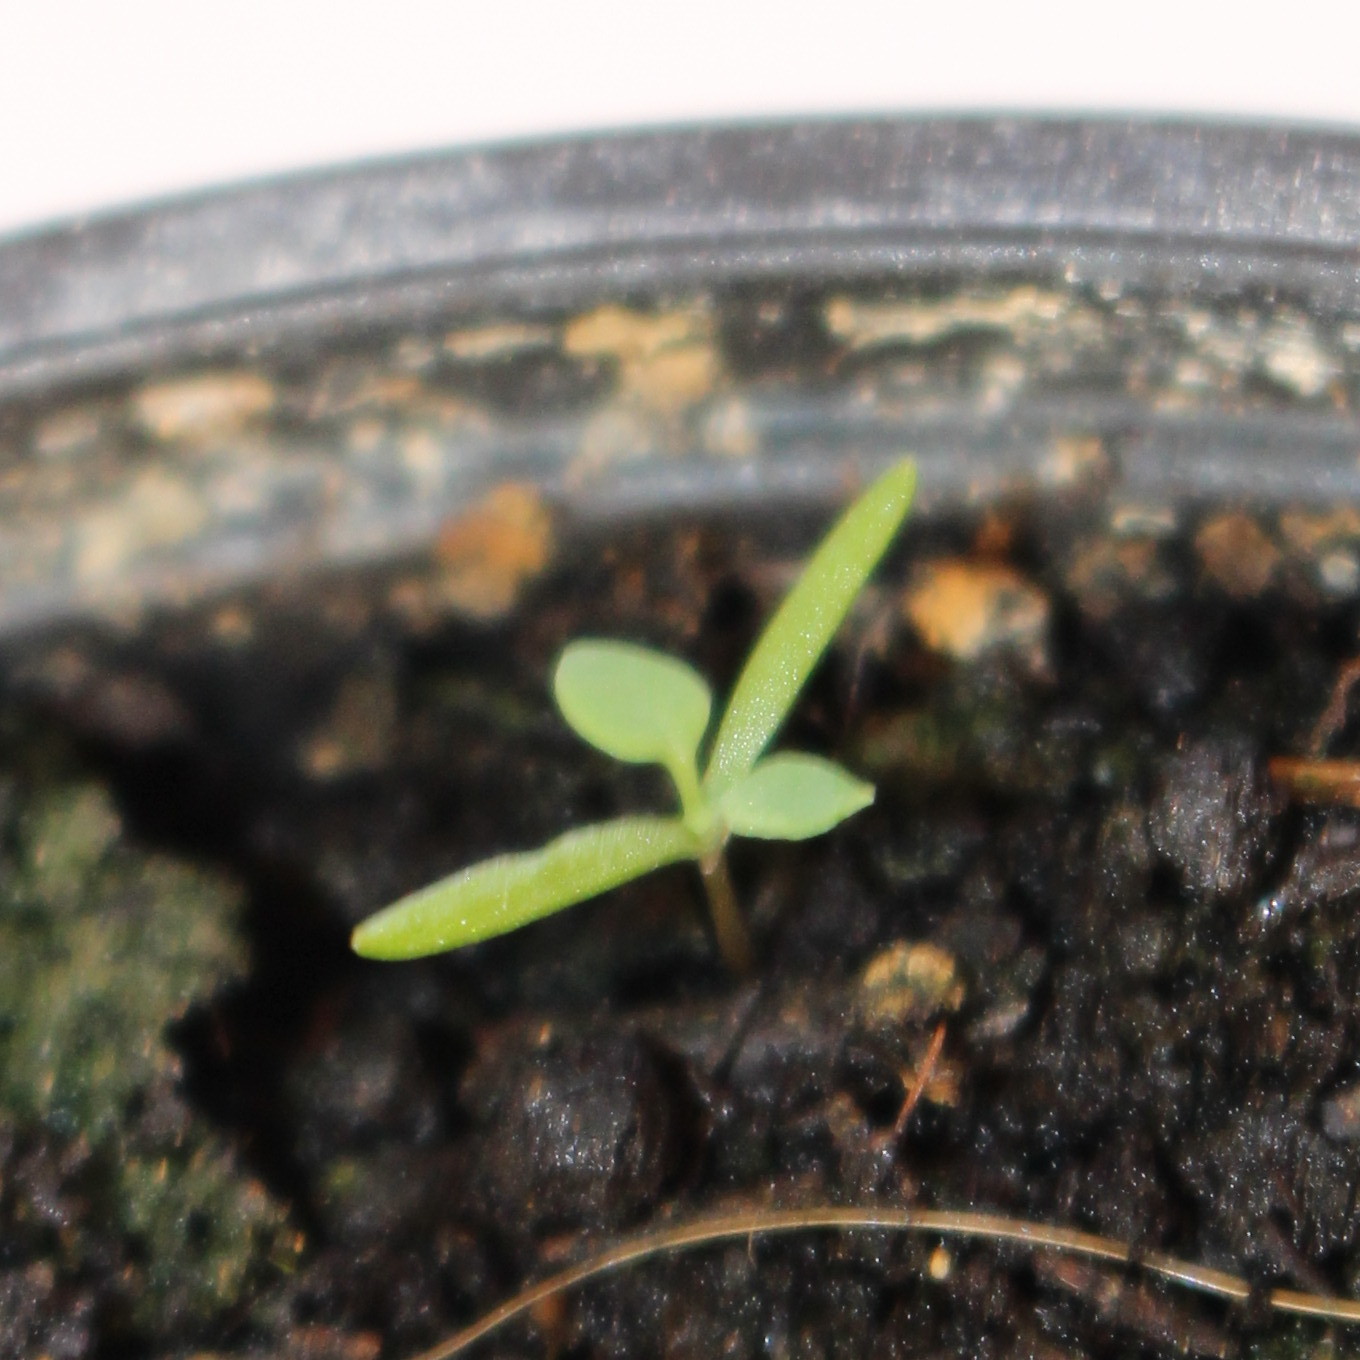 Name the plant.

Papaver rhoeas
